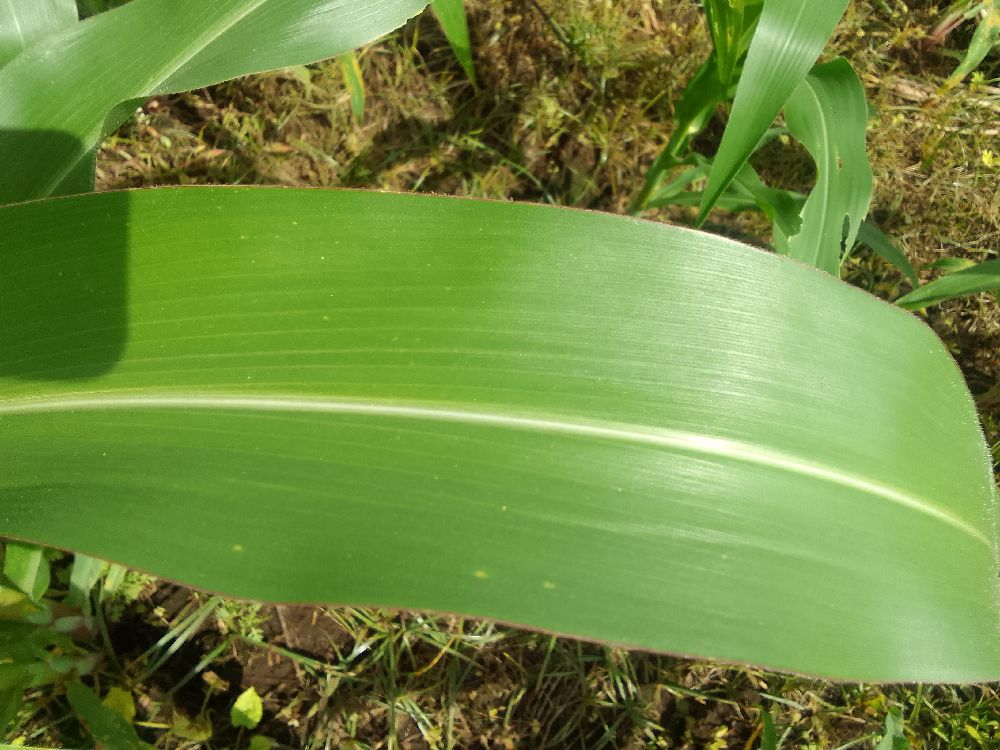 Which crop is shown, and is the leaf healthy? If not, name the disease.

maize, healthy
